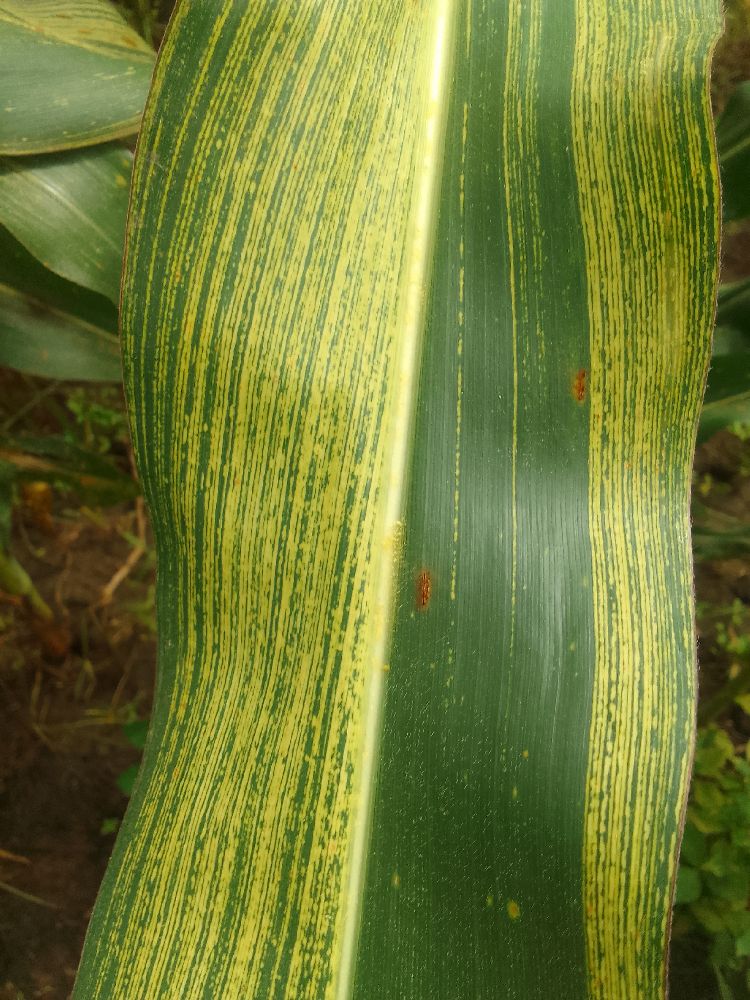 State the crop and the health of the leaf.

maize, maize streak virus
